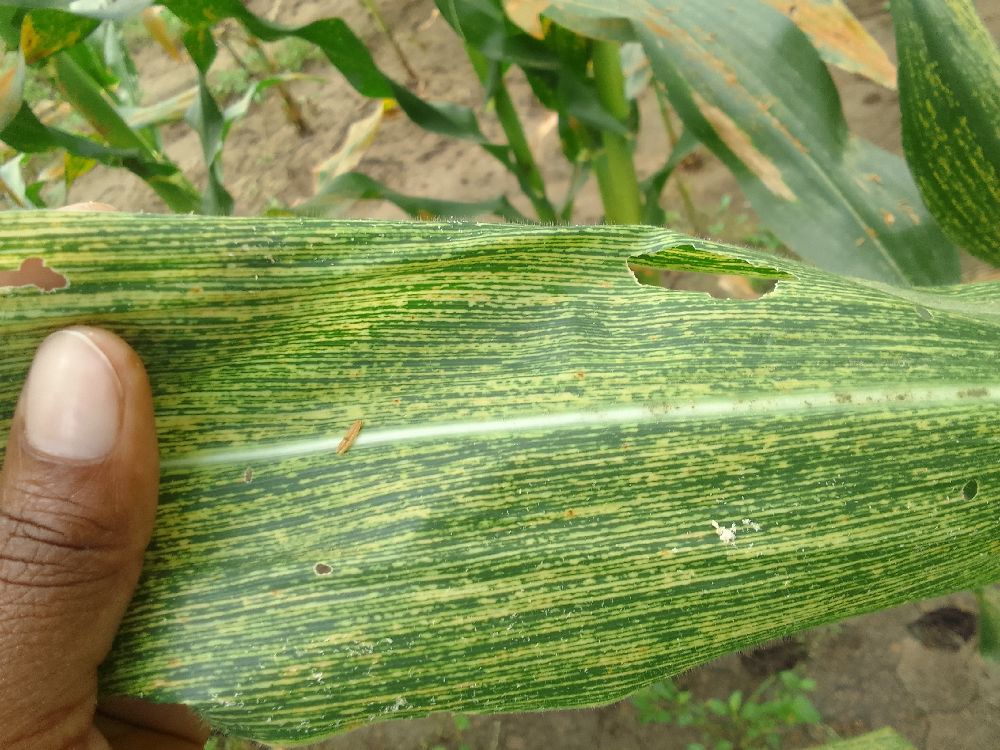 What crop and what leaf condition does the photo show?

maize, maize streak virus
